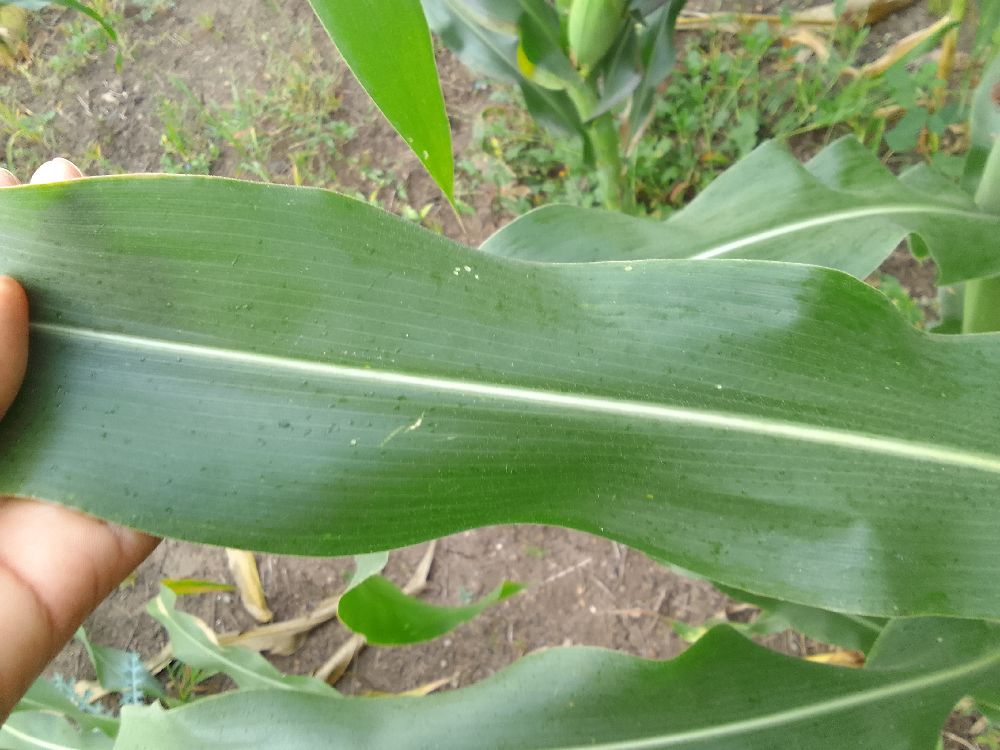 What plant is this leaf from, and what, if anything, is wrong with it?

maize, healthy
